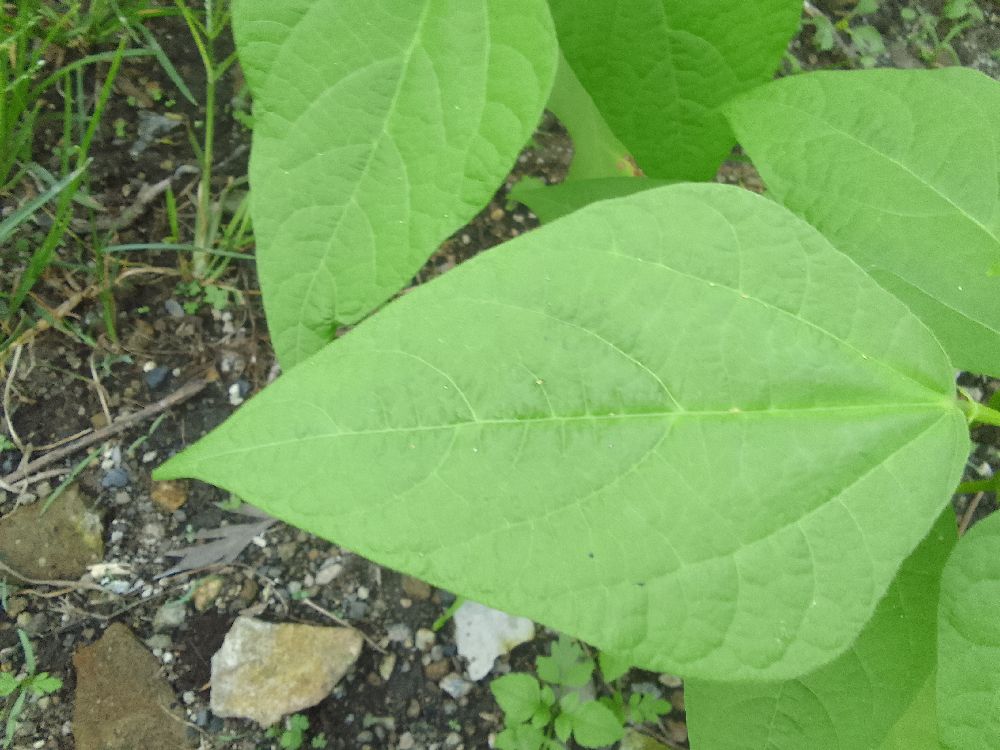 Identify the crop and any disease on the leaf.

common bean, healthy
